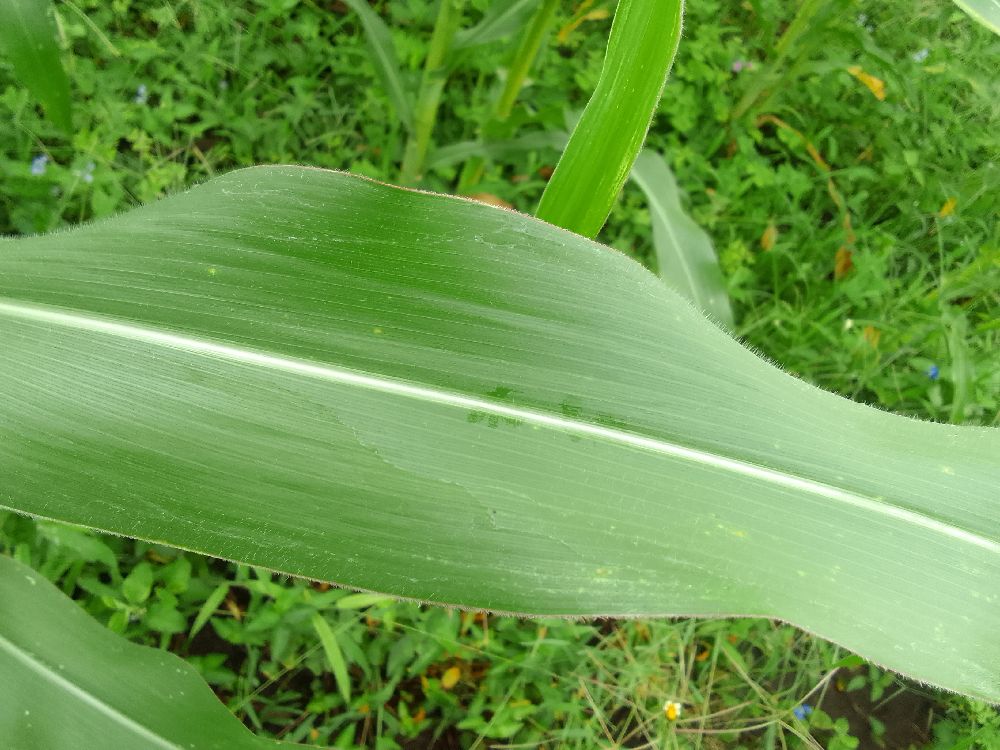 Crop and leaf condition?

maize, healthy
